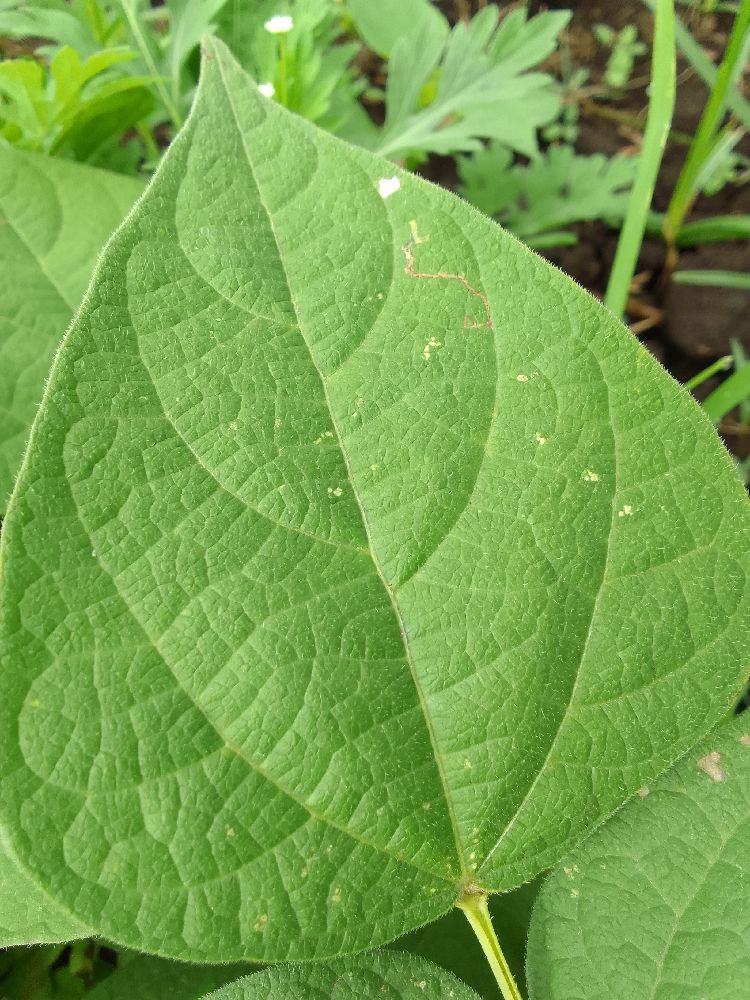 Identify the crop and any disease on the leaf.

common bean, healthy
